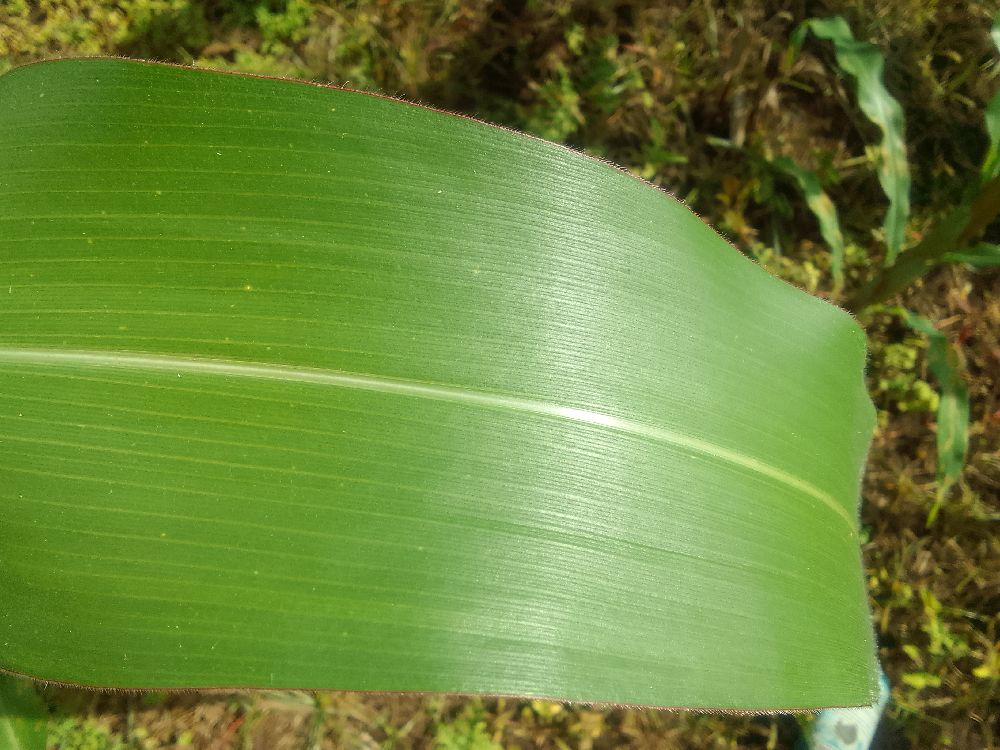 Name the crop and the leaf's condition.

maize, healthy
